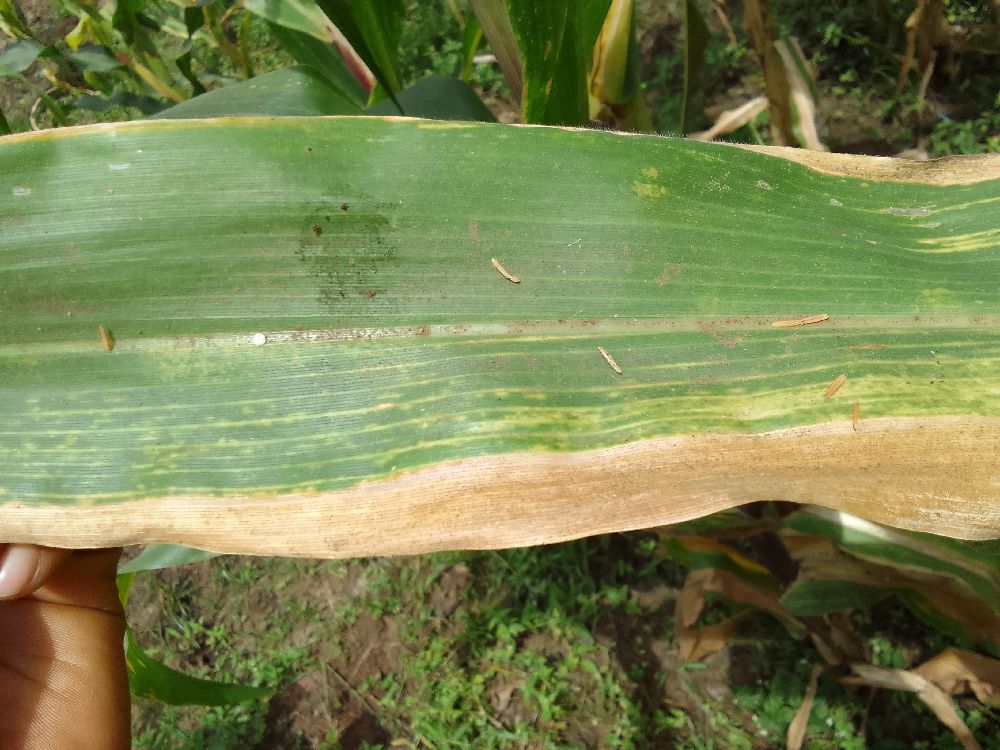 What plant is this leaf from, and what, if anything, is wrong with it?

maize, maize lethal necrosis
